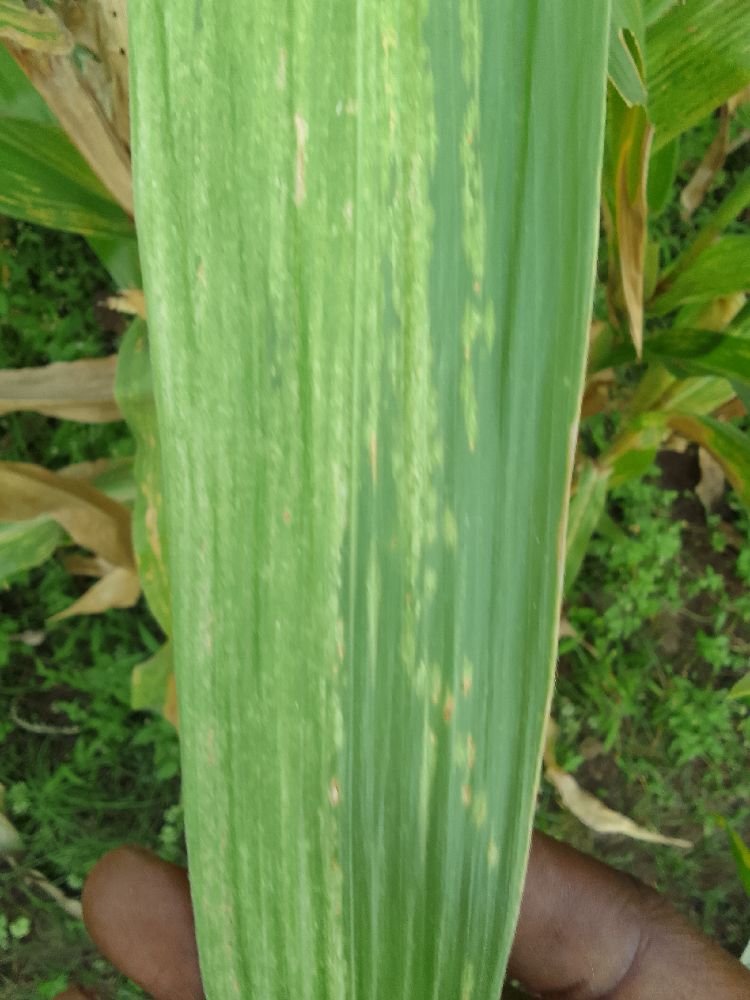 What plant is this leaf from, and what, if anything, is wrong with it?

maize, maize lethal necrosis
